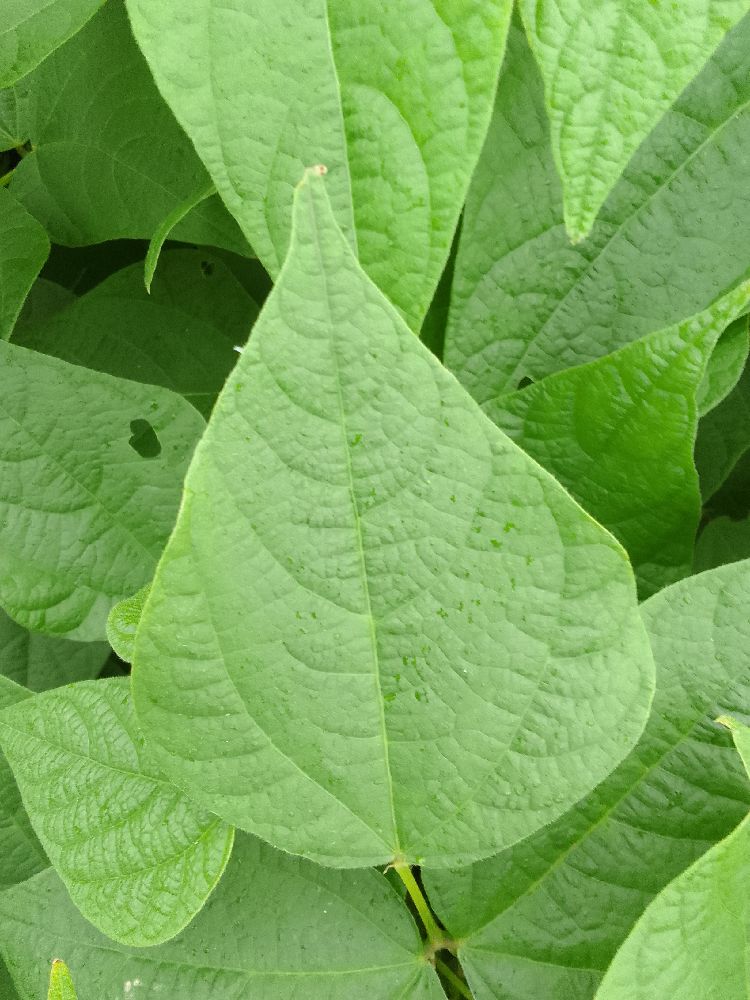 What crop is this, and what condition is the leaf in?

common bean, healthy
